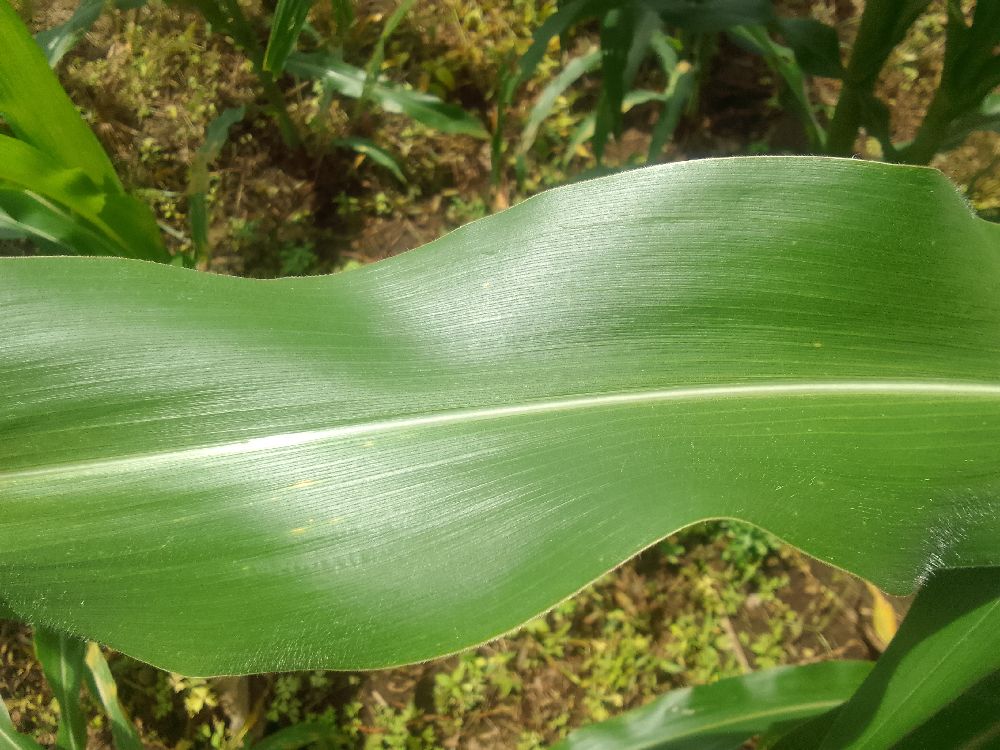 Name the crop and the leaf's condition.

maize, healthy
